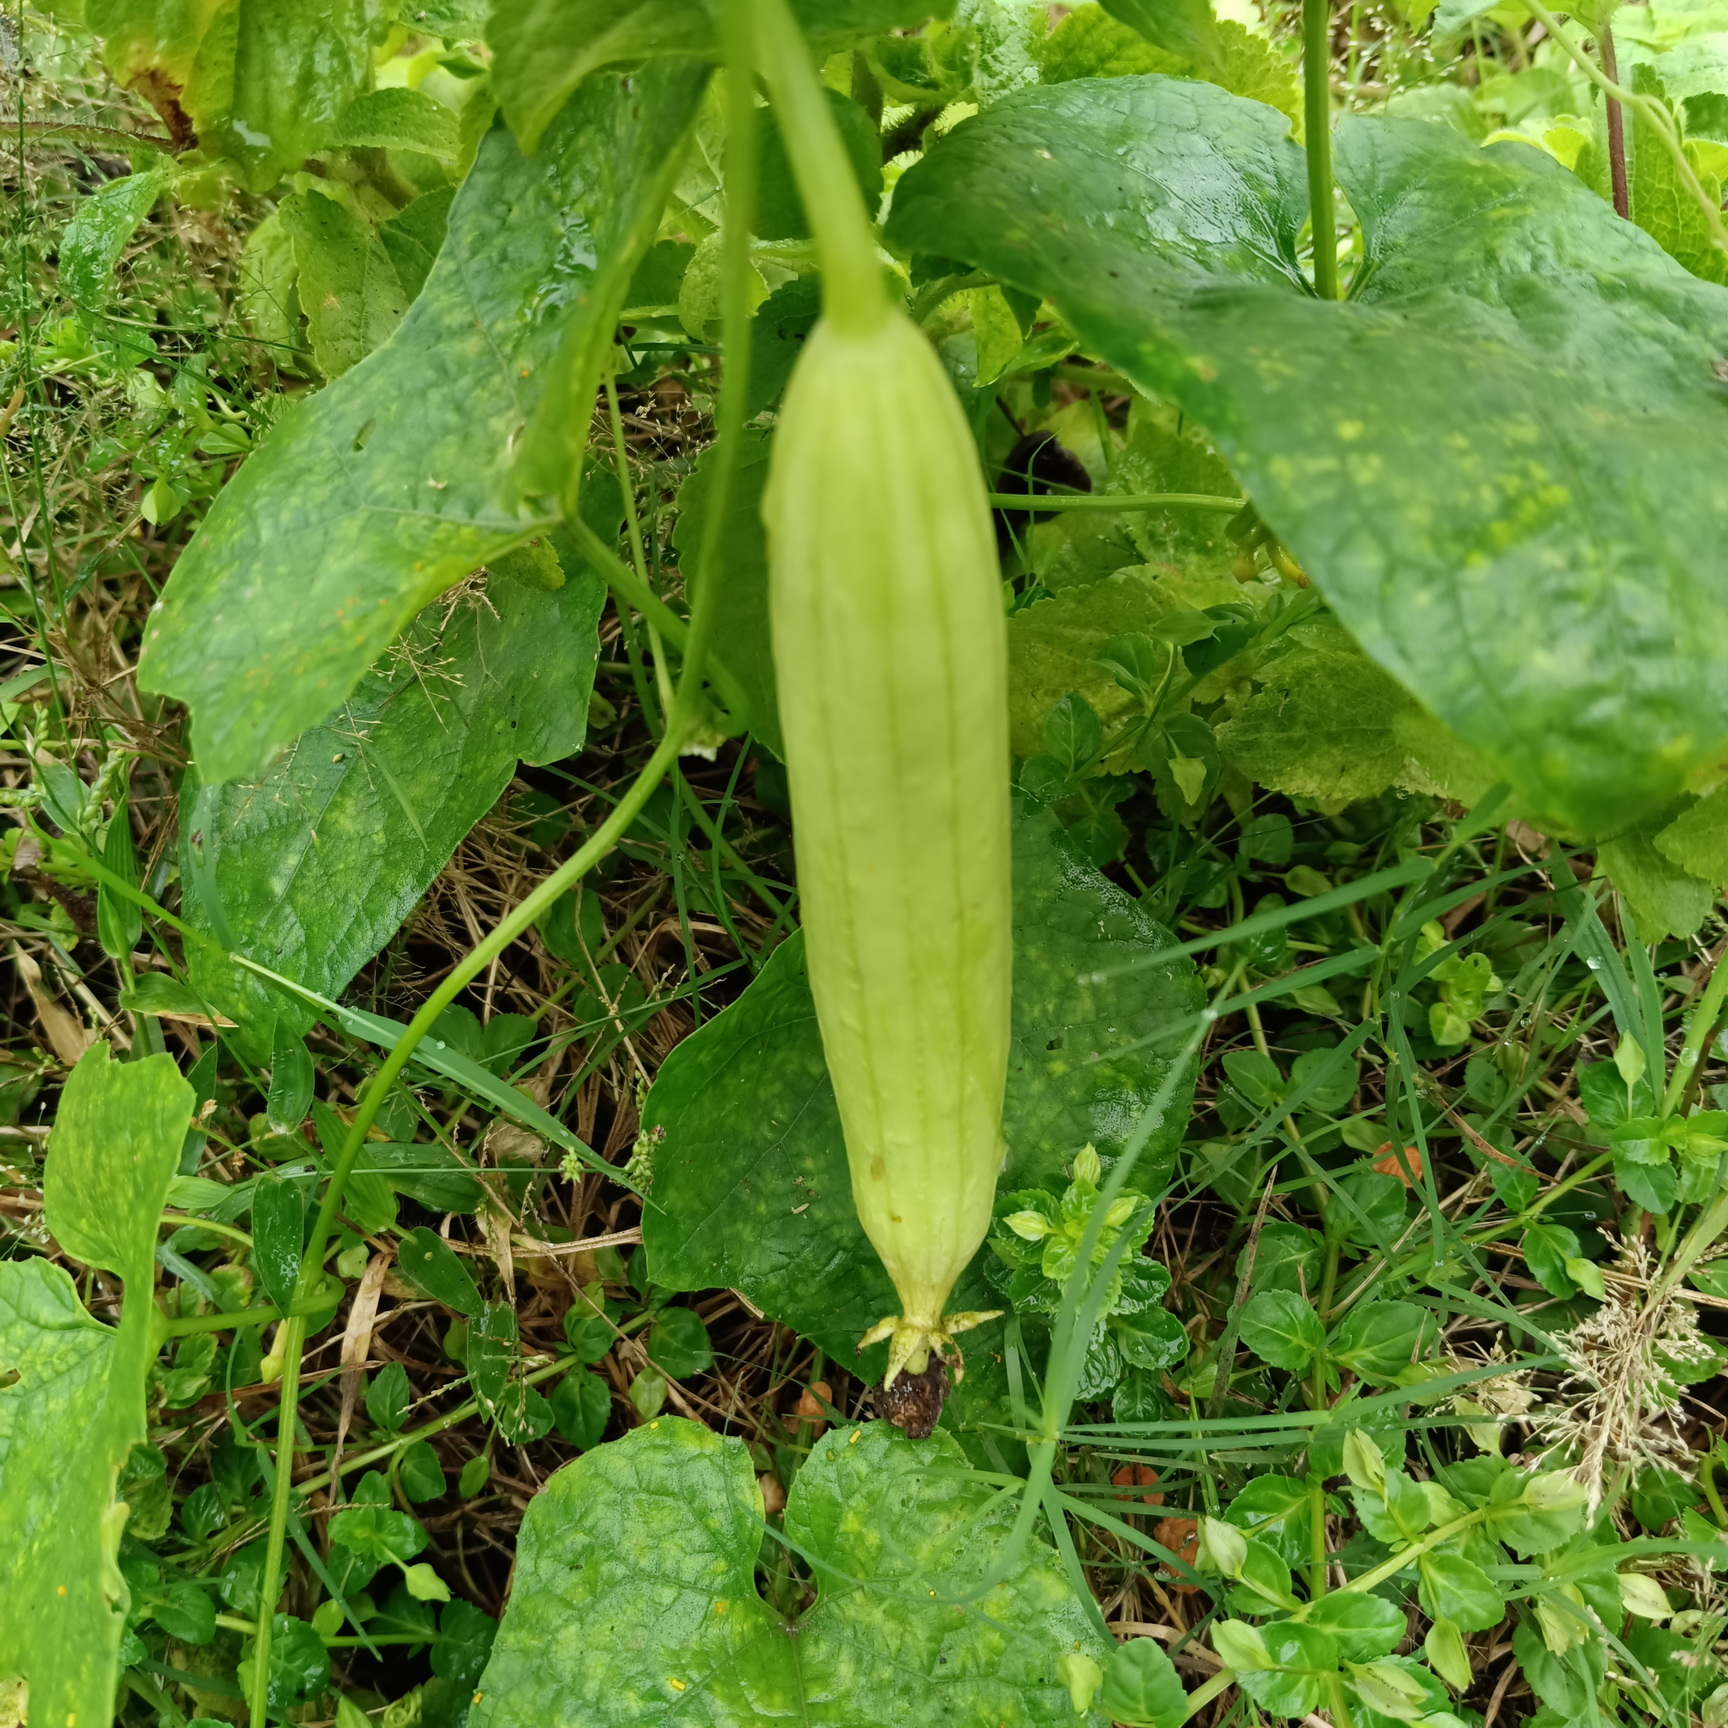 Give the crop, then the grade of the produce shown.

luffa, fresh
